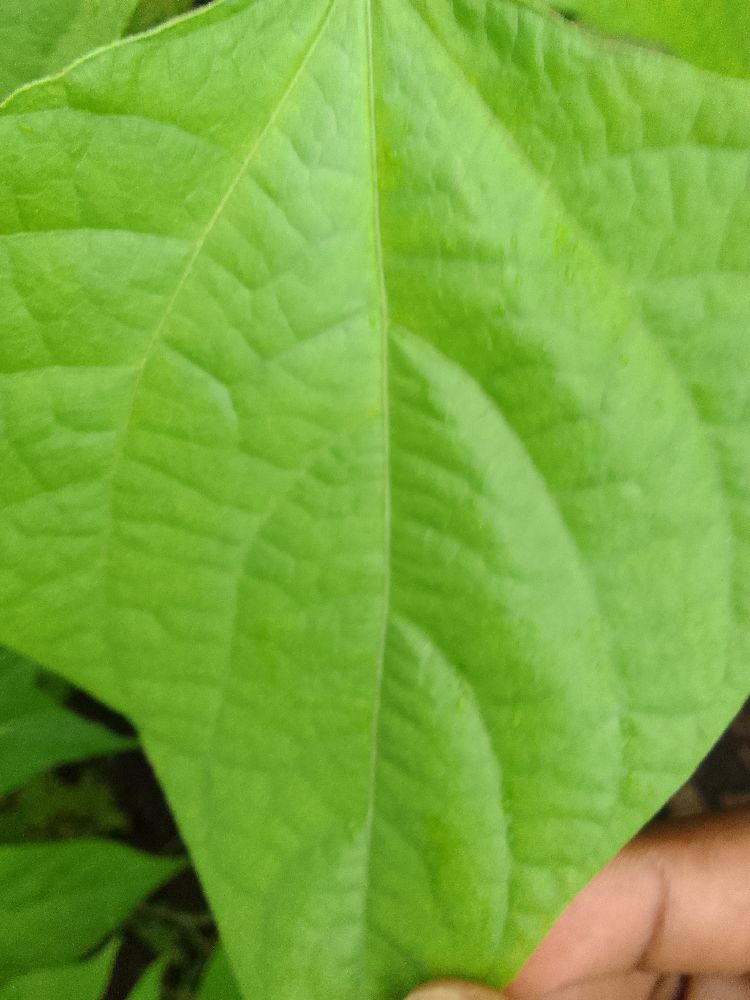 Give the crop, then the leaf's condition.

common bean, healthy
